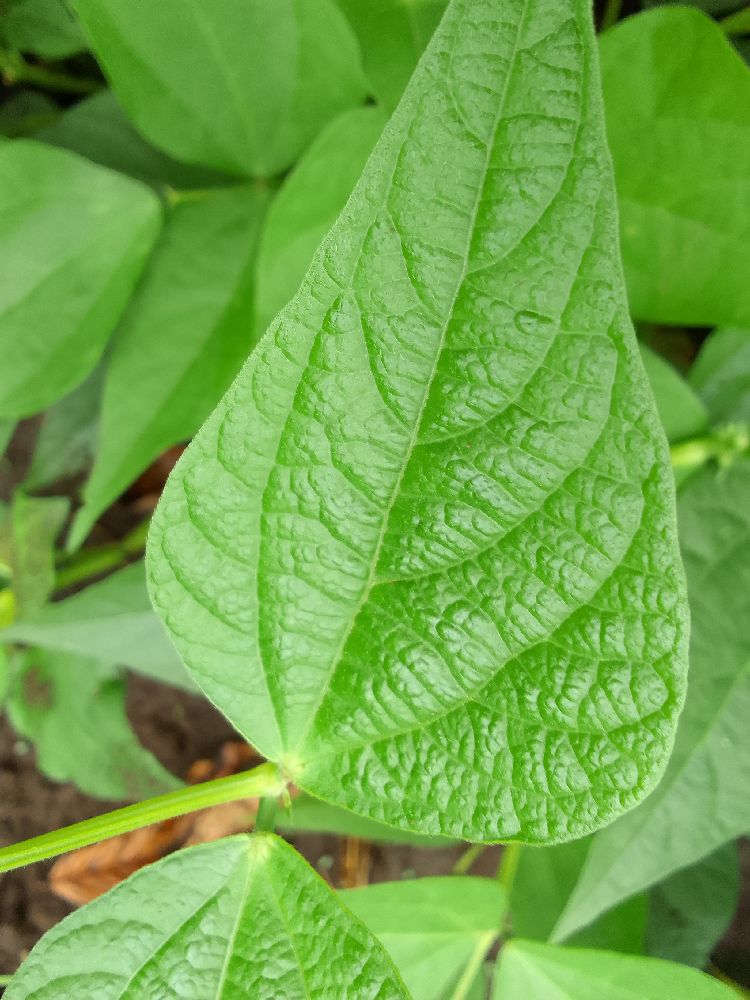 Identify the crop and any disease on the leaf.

common bean, healthy
